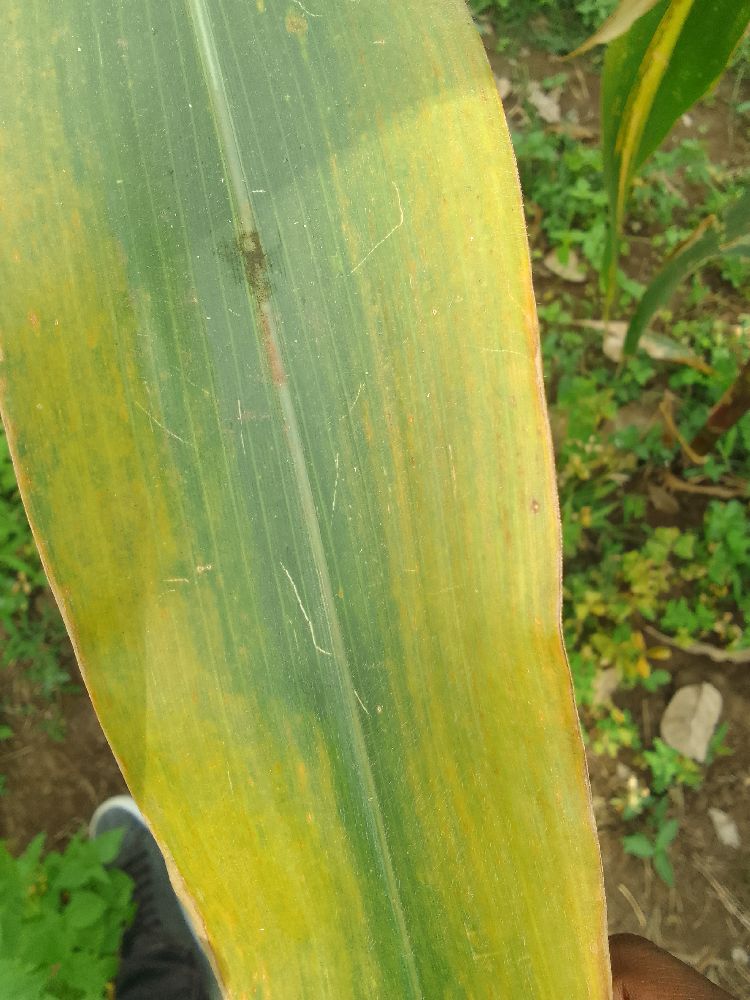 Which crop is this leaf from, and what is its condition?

maize, maize lethal necrosis
